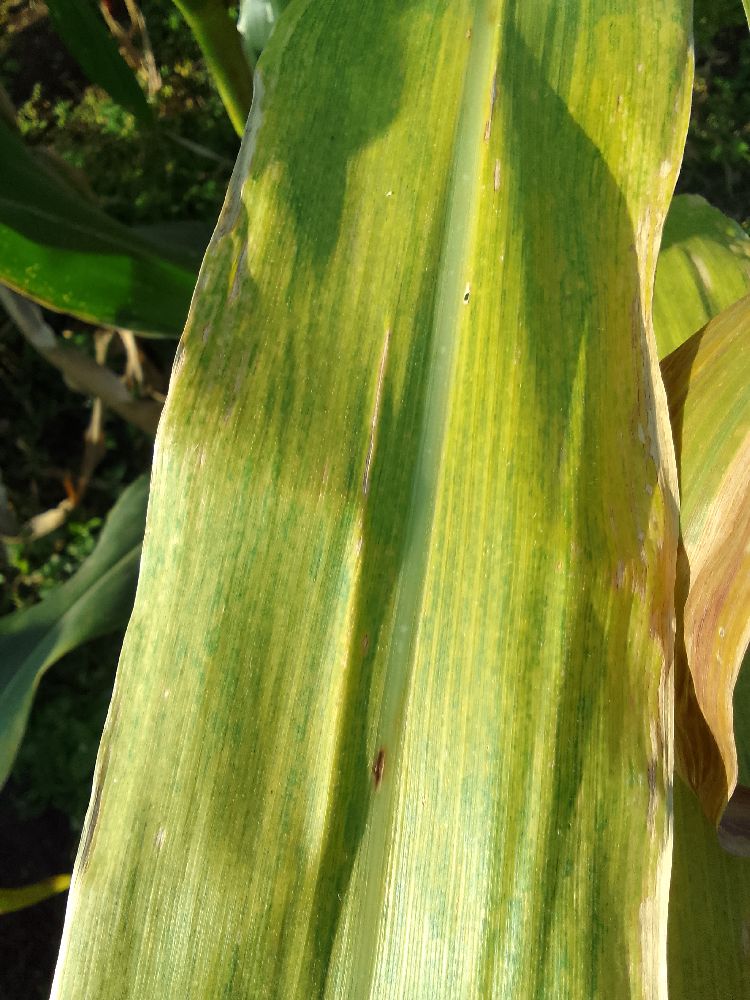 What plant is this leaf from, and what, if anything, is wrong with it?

maize, maize lethal necrosis
